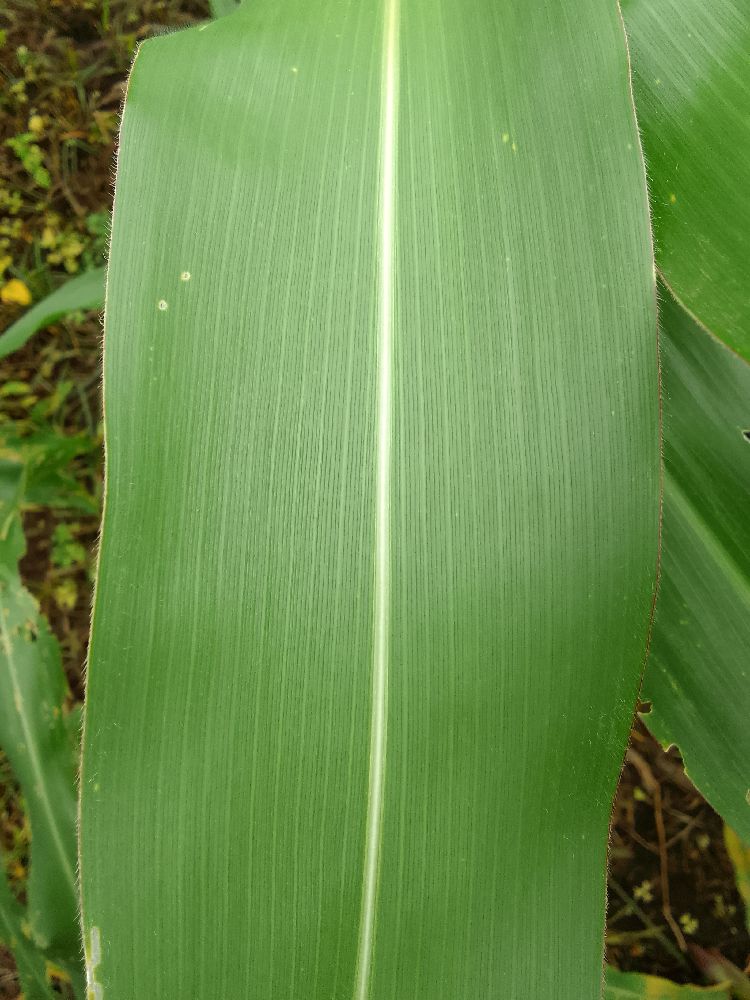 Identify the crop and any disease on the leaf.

maize, healthy
